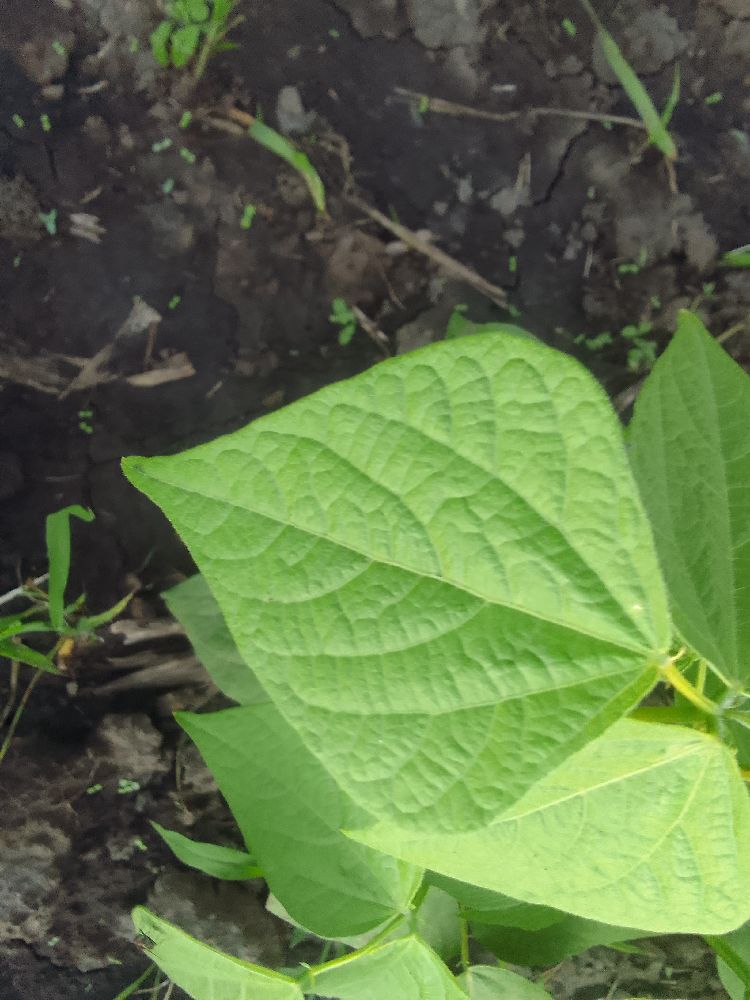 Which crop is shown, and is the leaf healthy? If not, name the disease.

common bean, healthy
